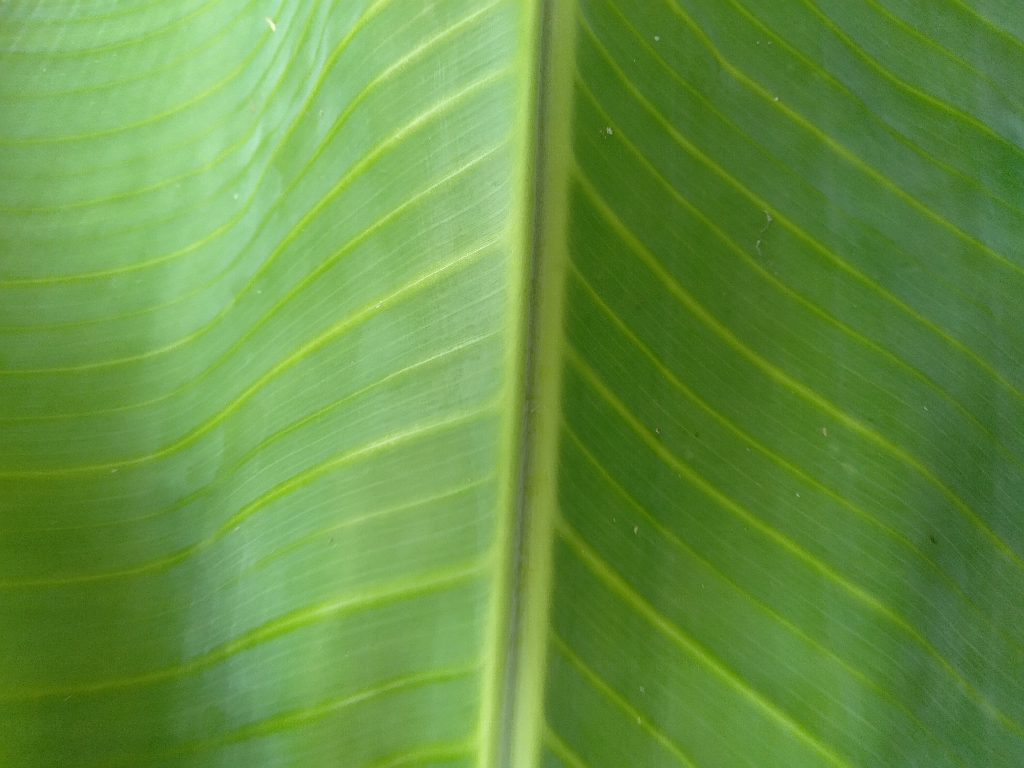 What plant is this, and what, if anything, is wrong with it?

banana, healthy
